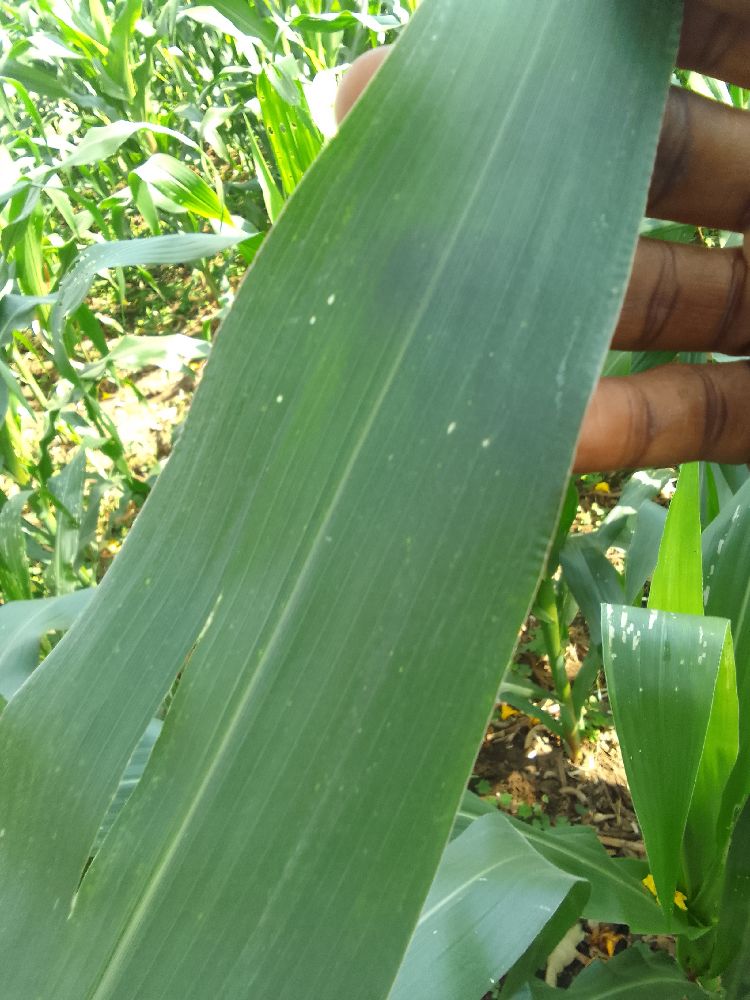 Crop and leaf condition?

maize, healthy
